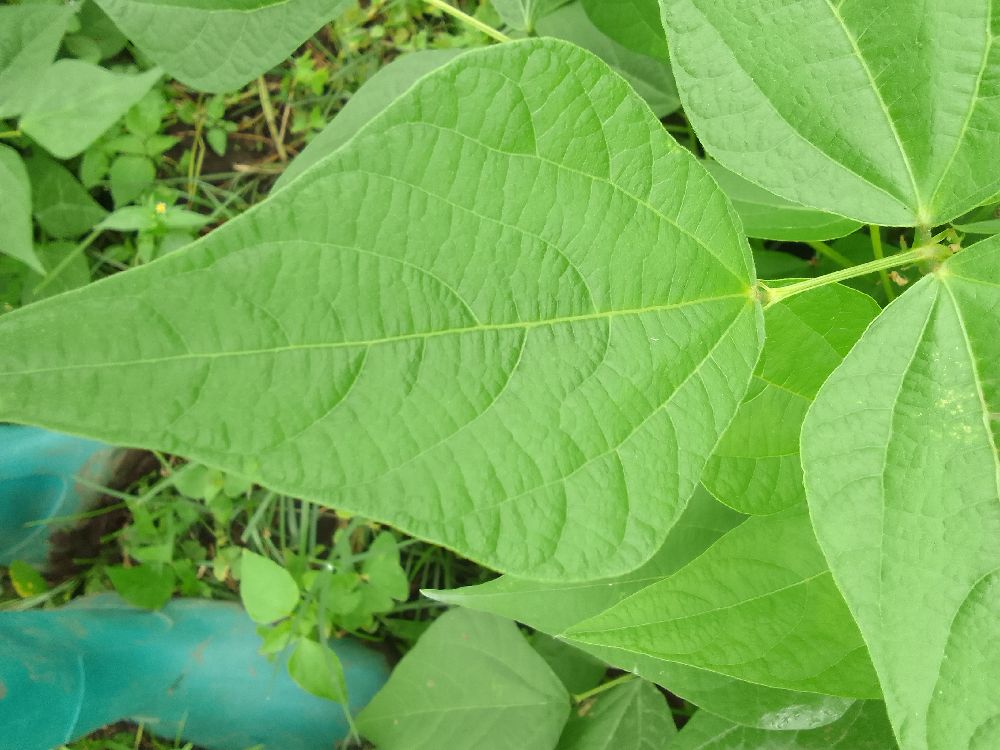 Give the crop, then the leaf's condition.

common bean, healthy
